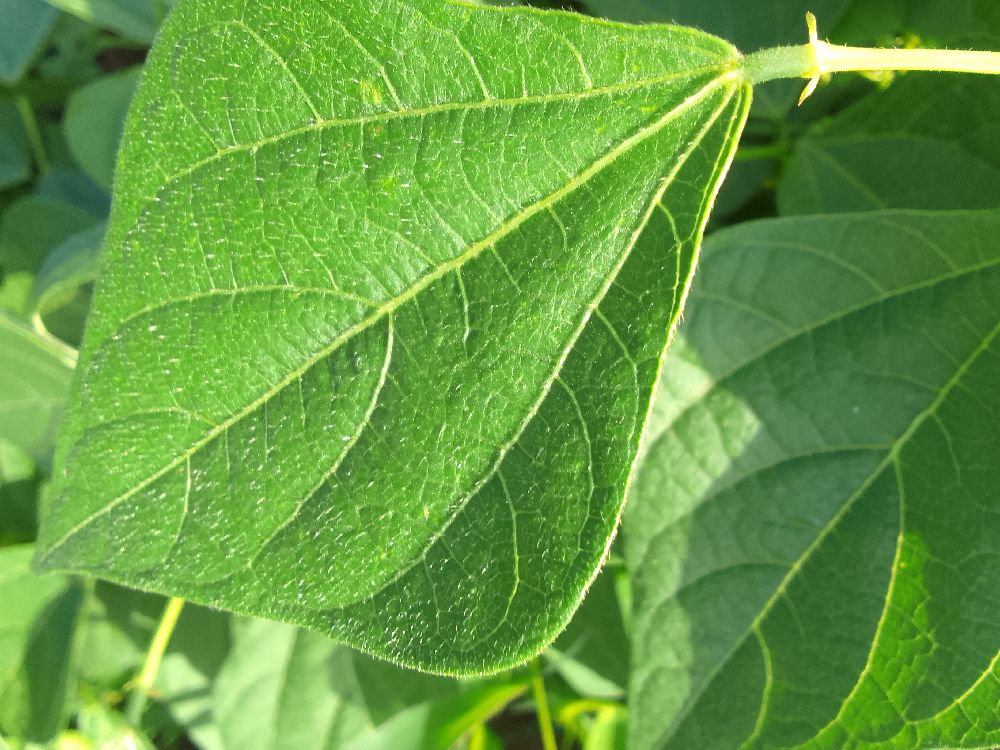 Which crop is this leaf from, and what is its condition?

common bean, healthy
